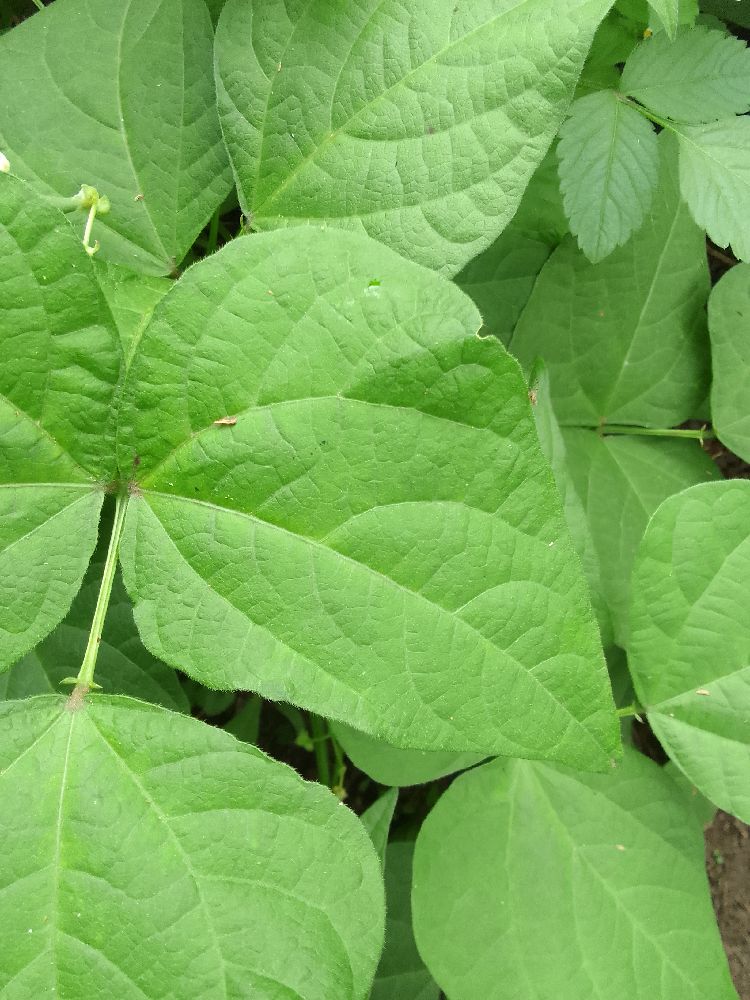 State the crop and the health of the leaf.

common bean, healthy
